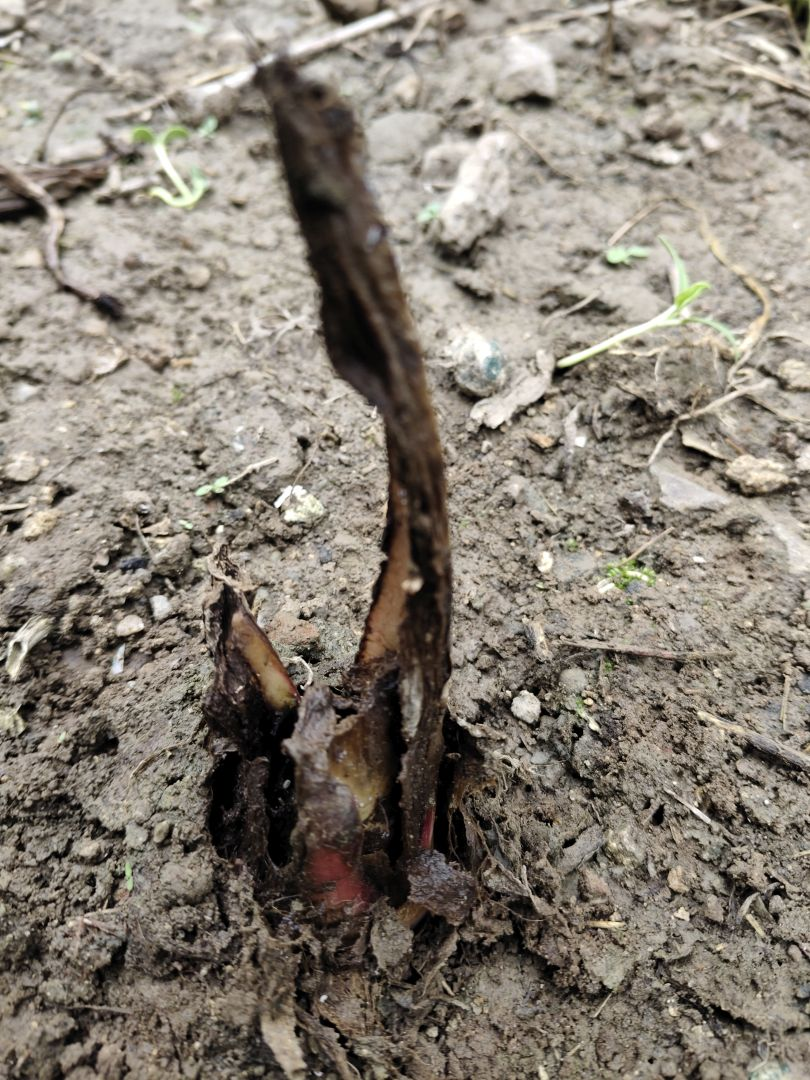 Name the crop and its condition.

taro, root rot
